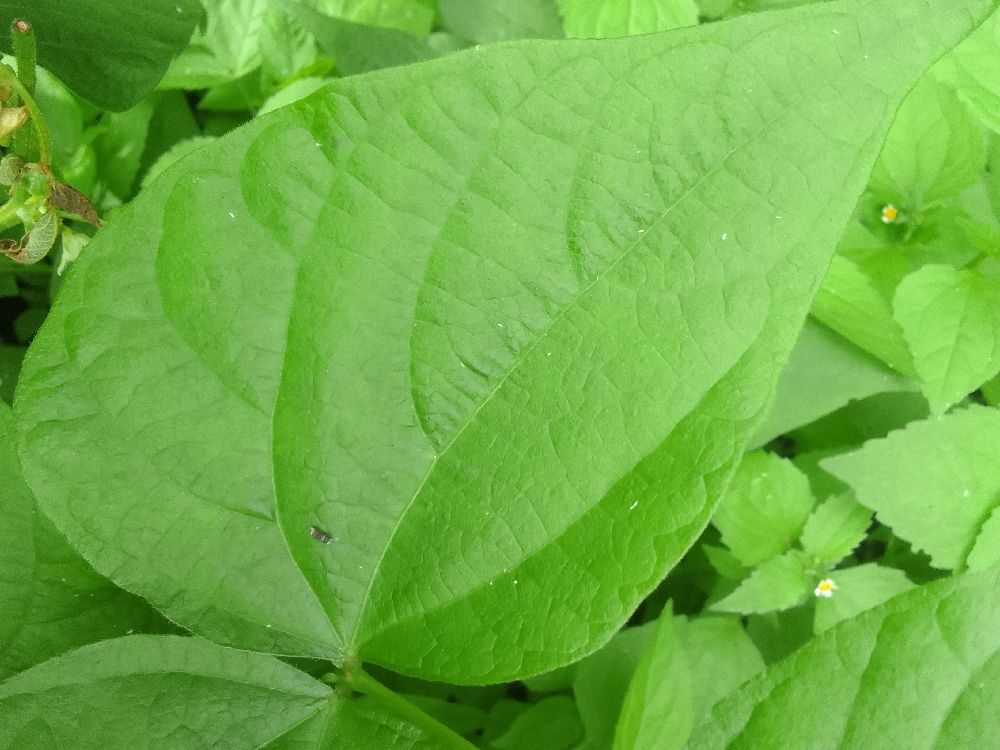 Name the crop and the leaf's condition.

common bean, healthy
